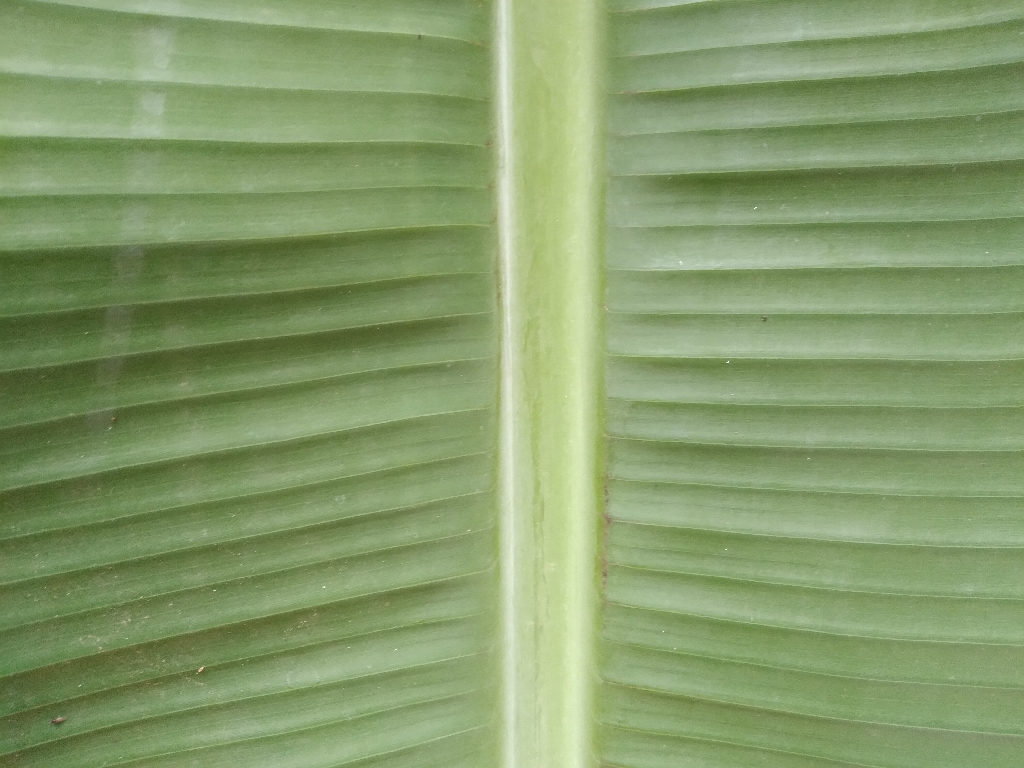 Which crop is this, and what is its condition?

banana, healthy
